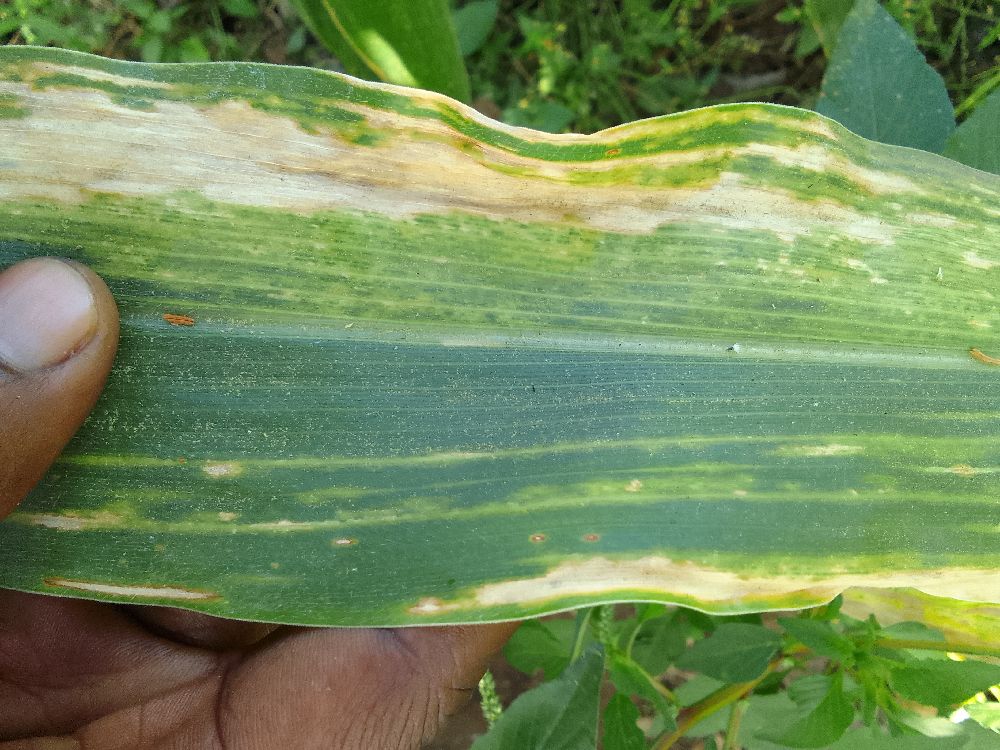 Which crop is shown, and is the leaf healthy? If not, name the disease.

maize, maize lethal necrosis
